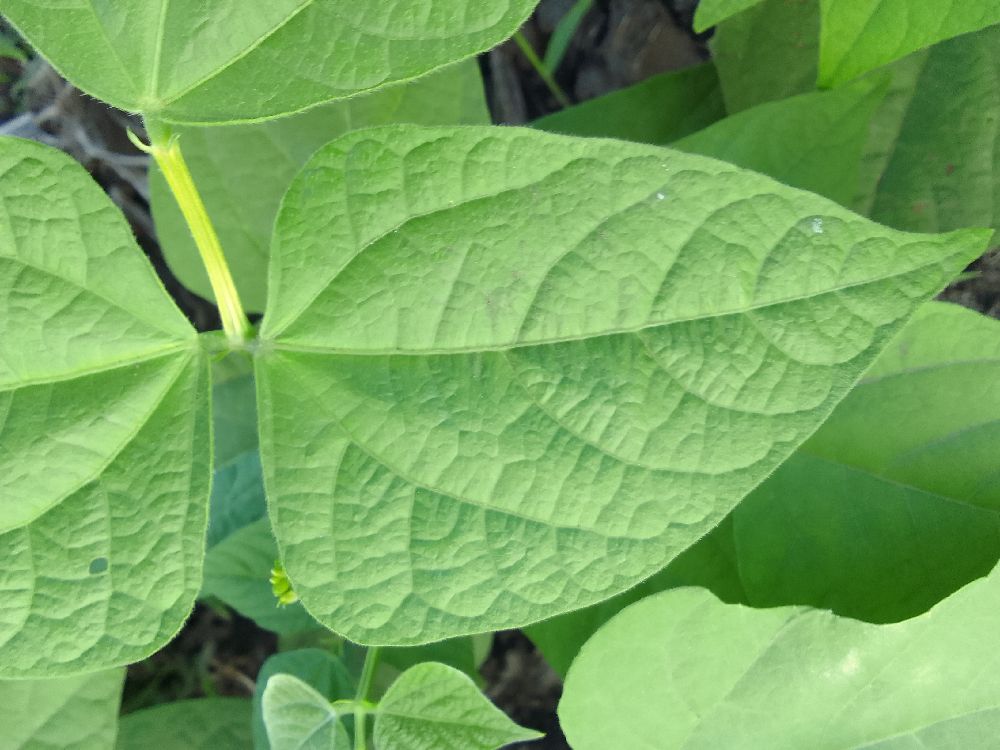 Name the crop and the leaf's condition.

common bean, healthy
